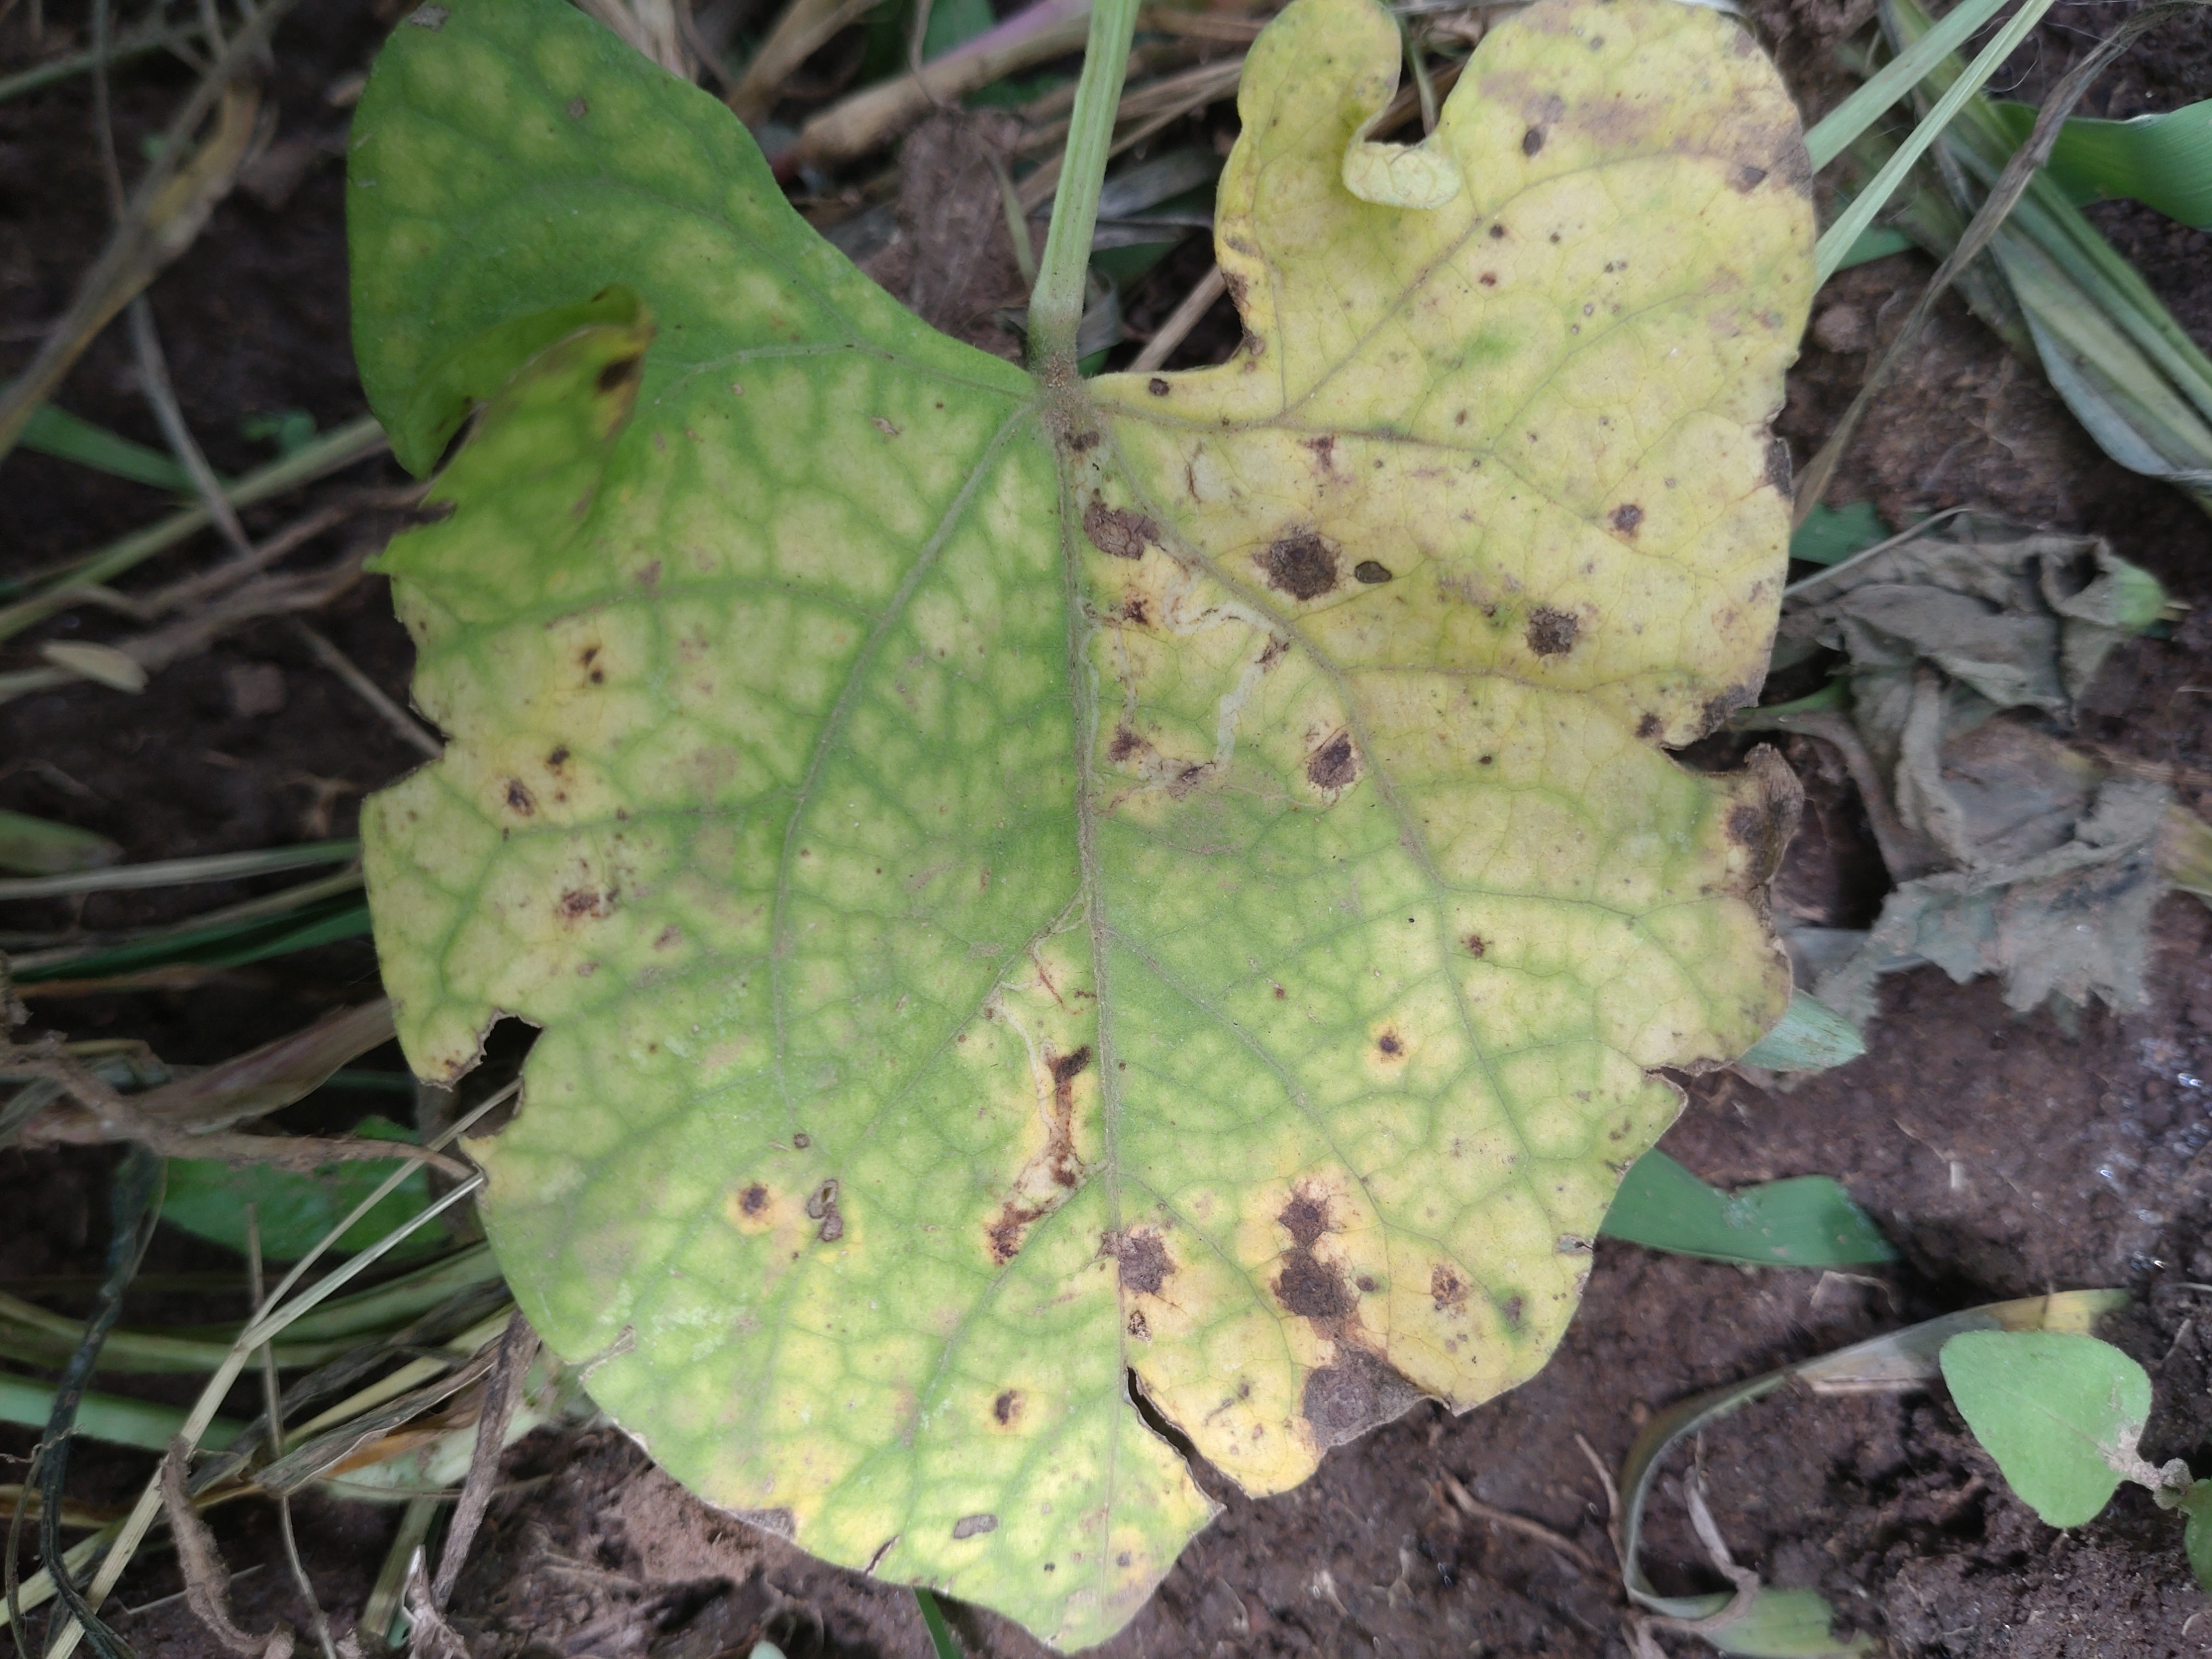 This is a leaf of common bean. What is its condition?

rust
